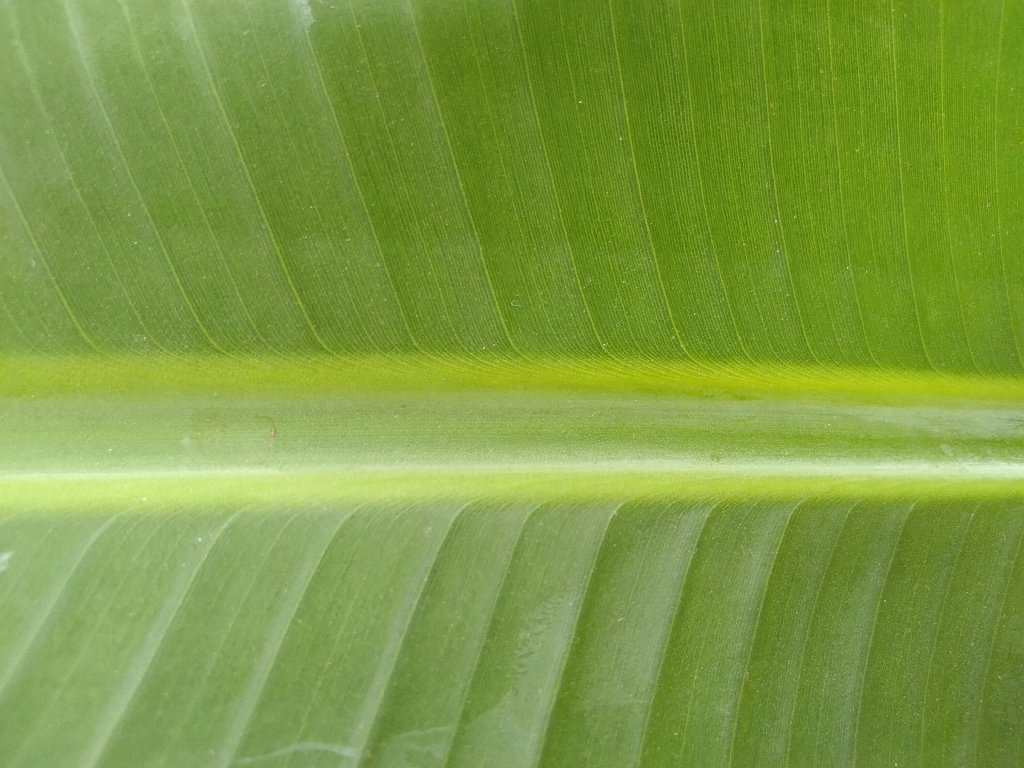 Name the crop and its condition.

banana, healthy
